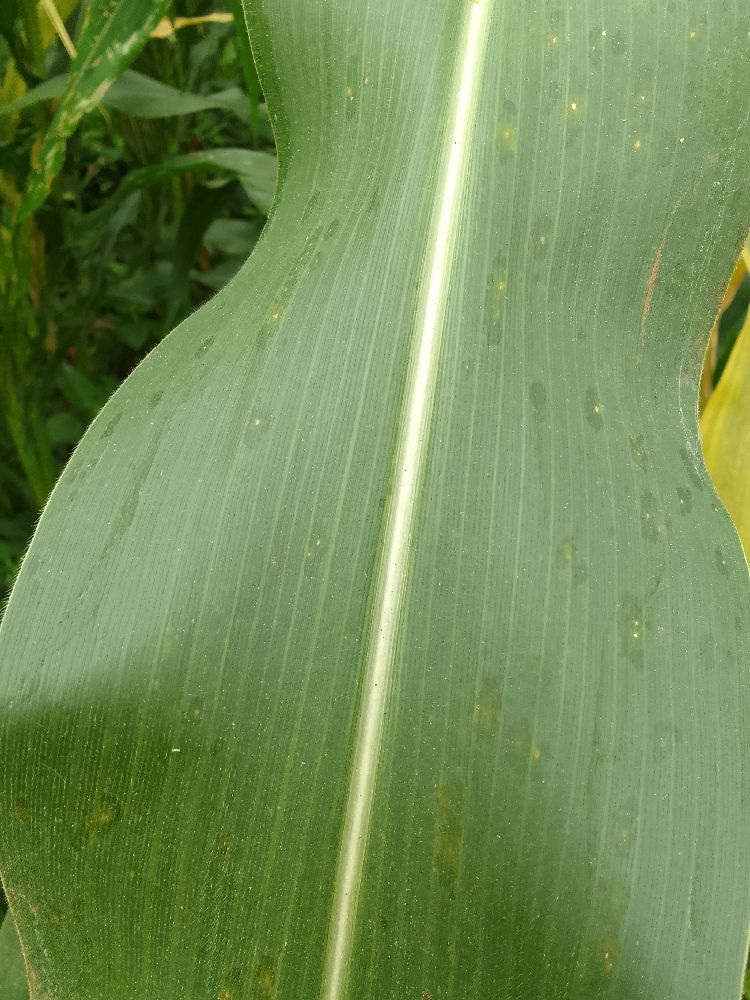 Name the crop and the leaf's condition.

maize, healthy
